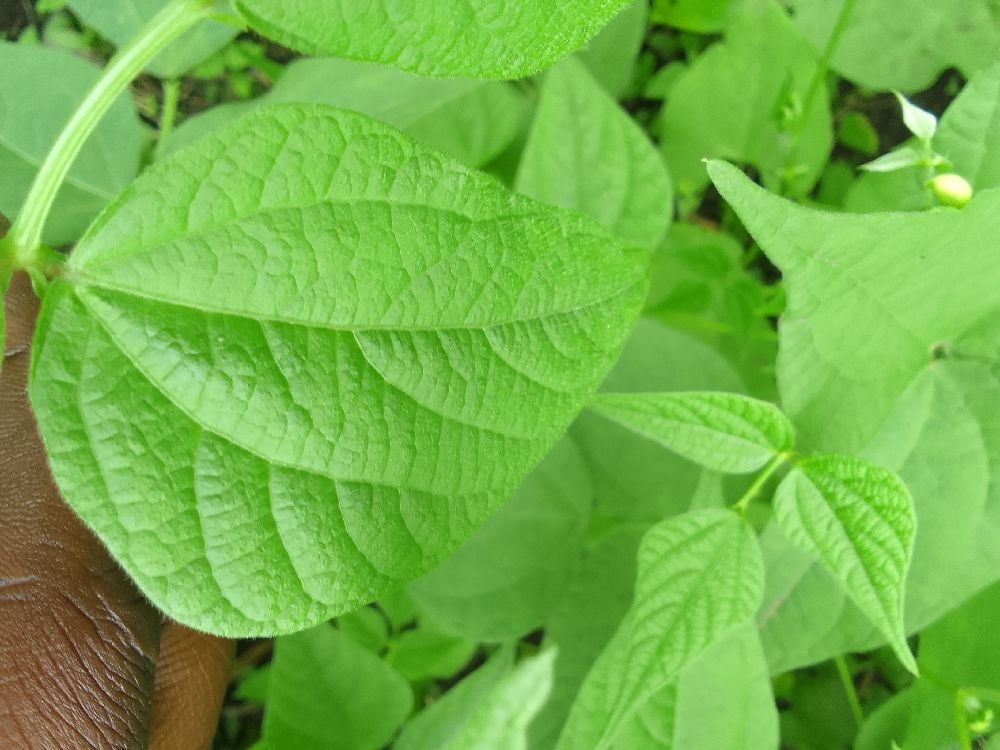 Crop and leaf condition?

common bean, healthy
